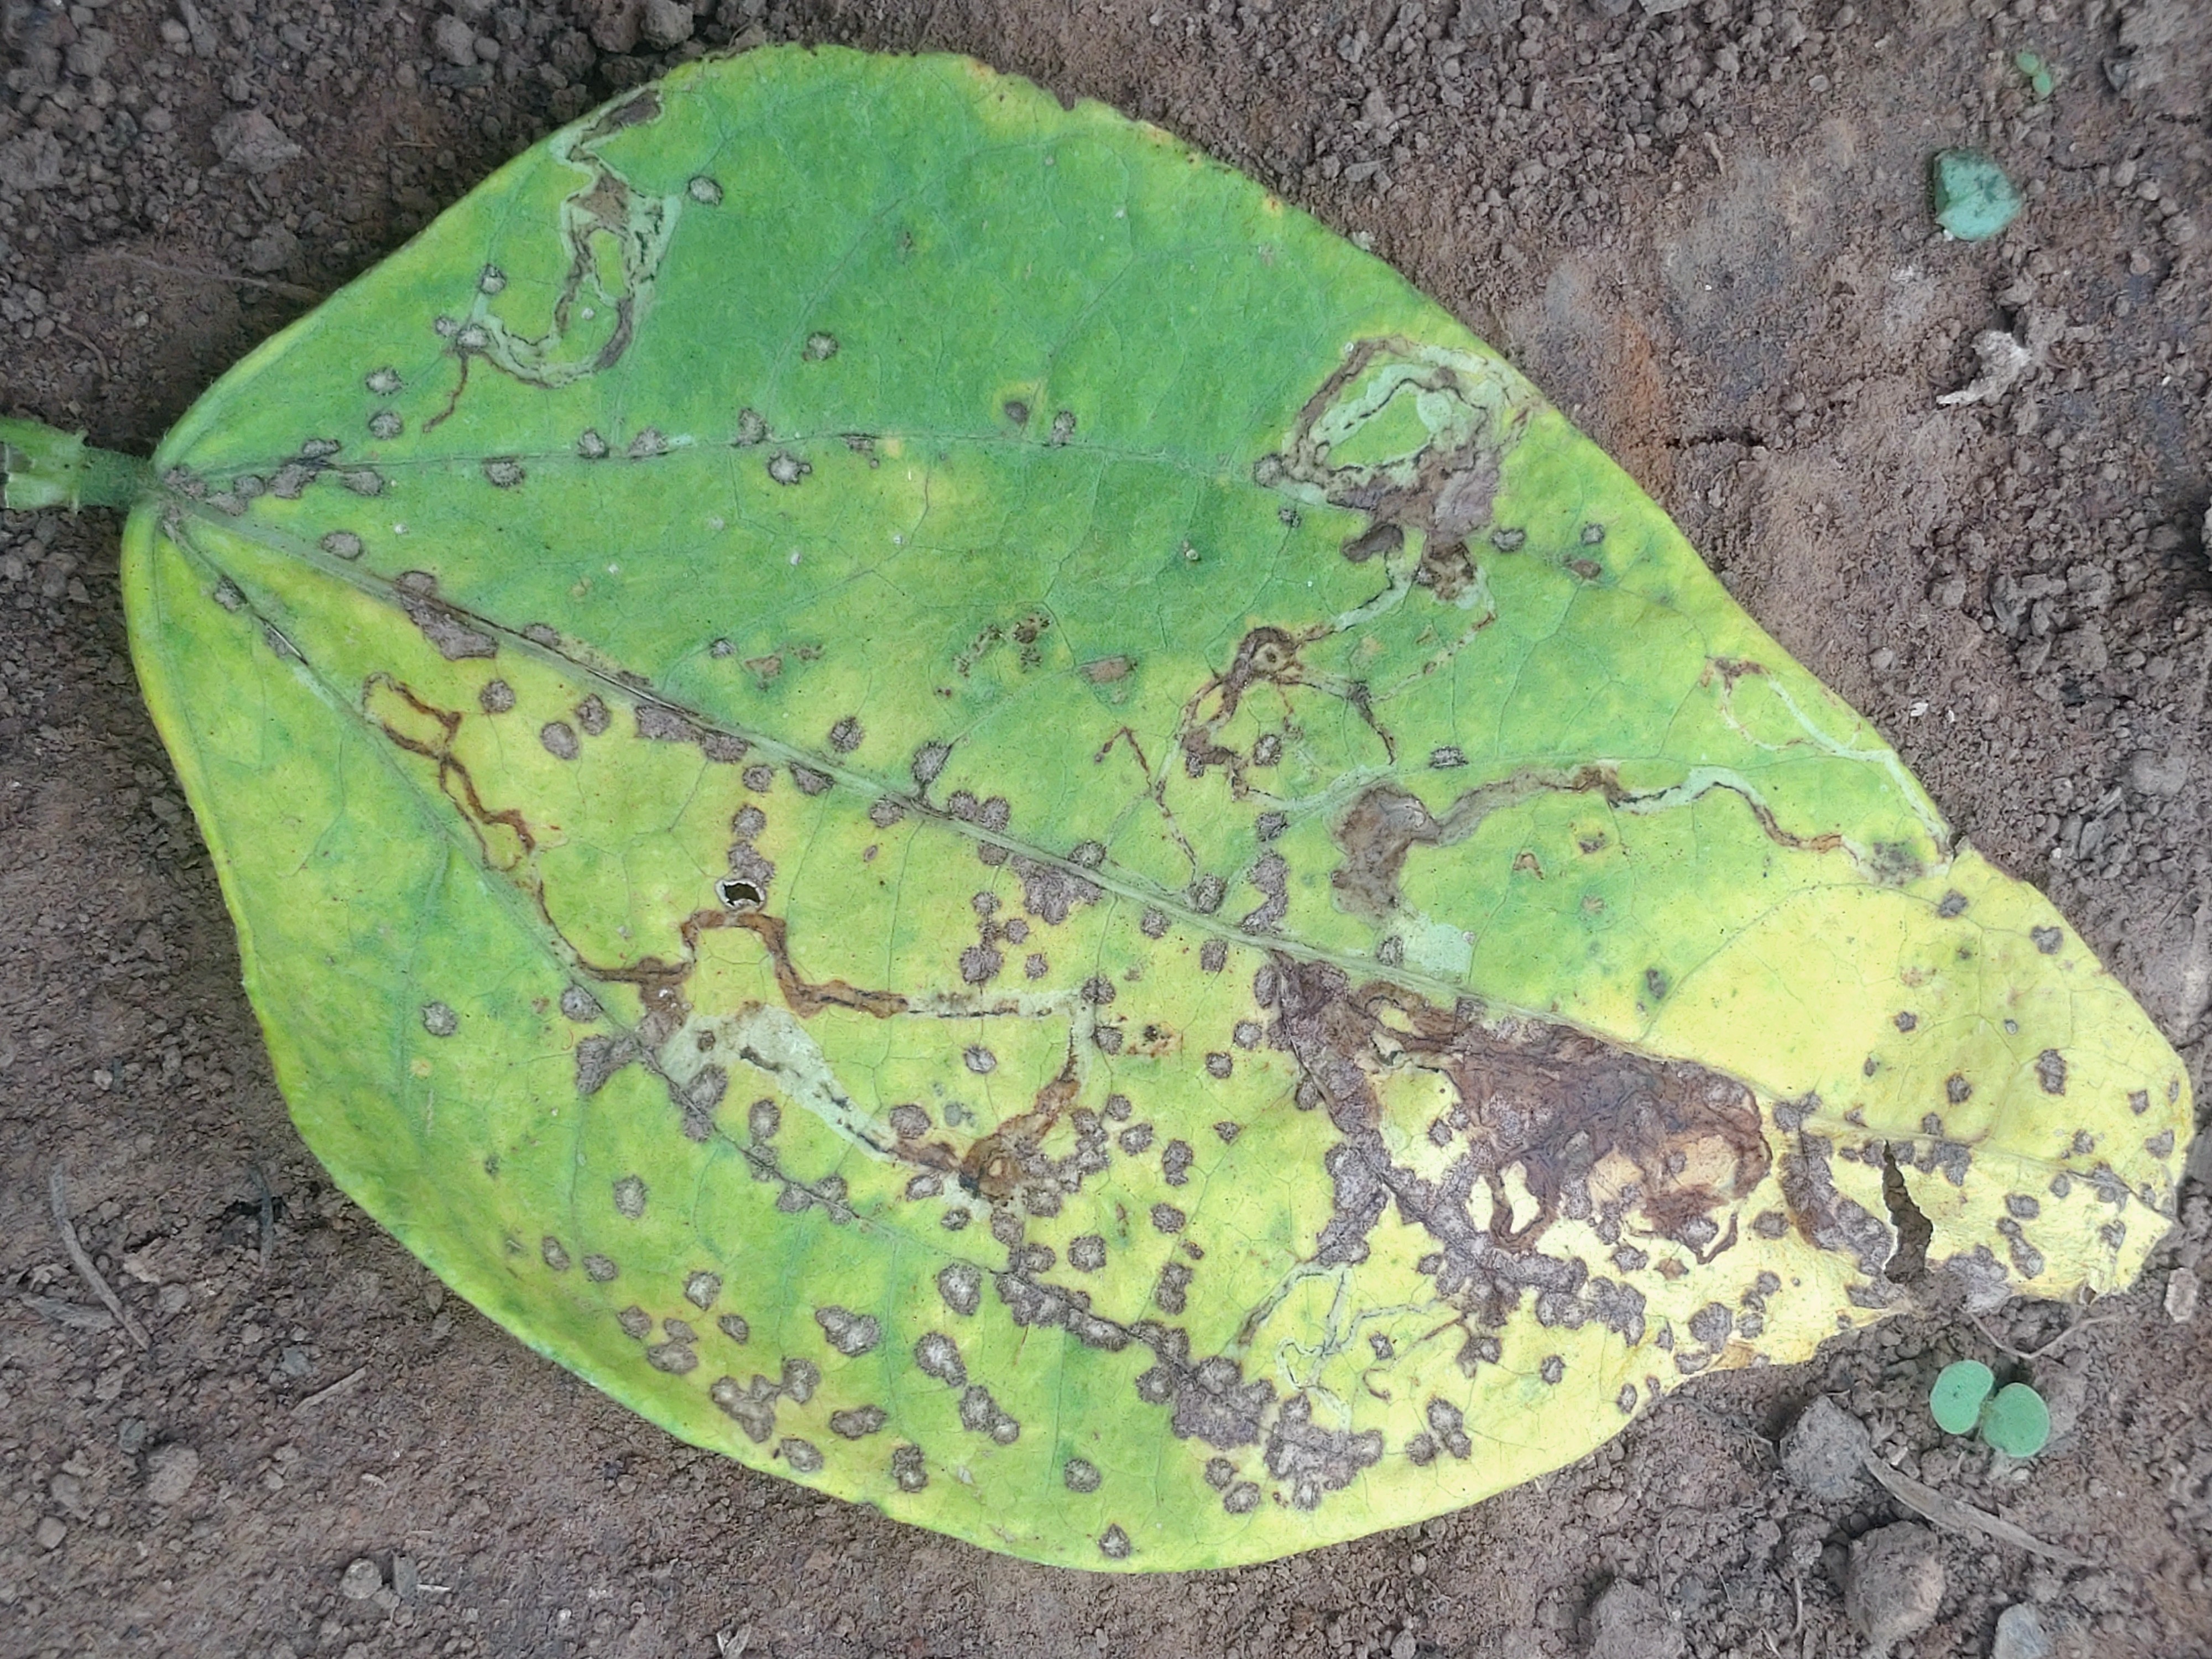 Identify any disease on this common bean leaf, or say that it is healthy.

anthracnose
